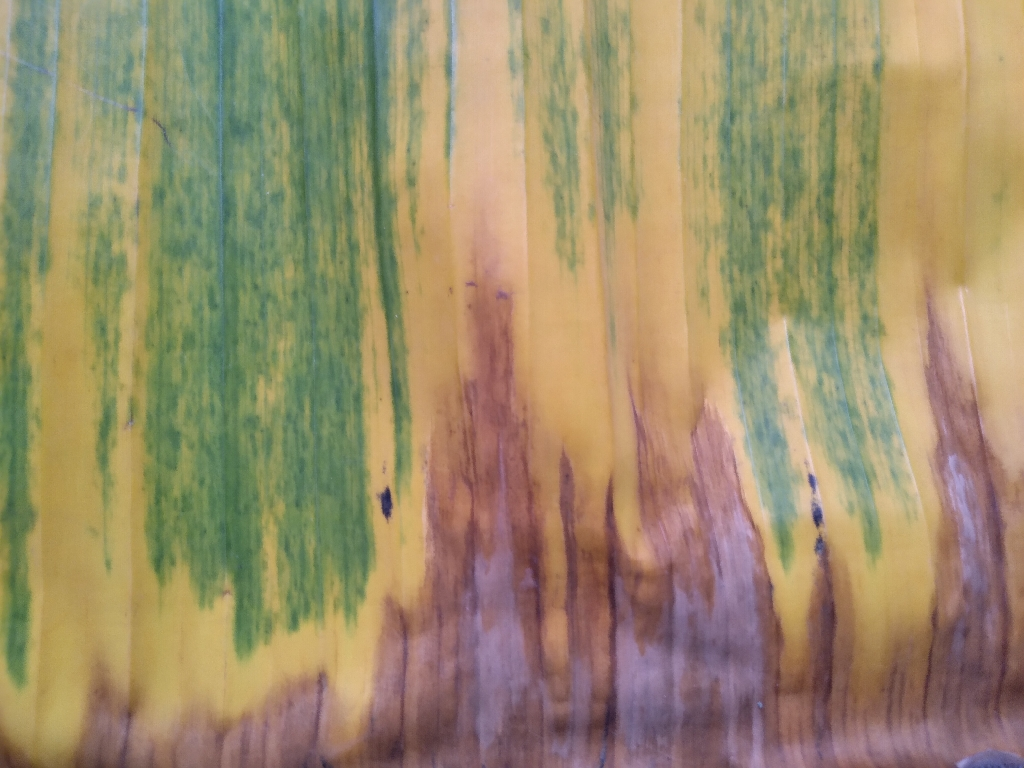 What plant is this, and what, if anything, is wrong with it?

banana, fusarium wilt race 1
